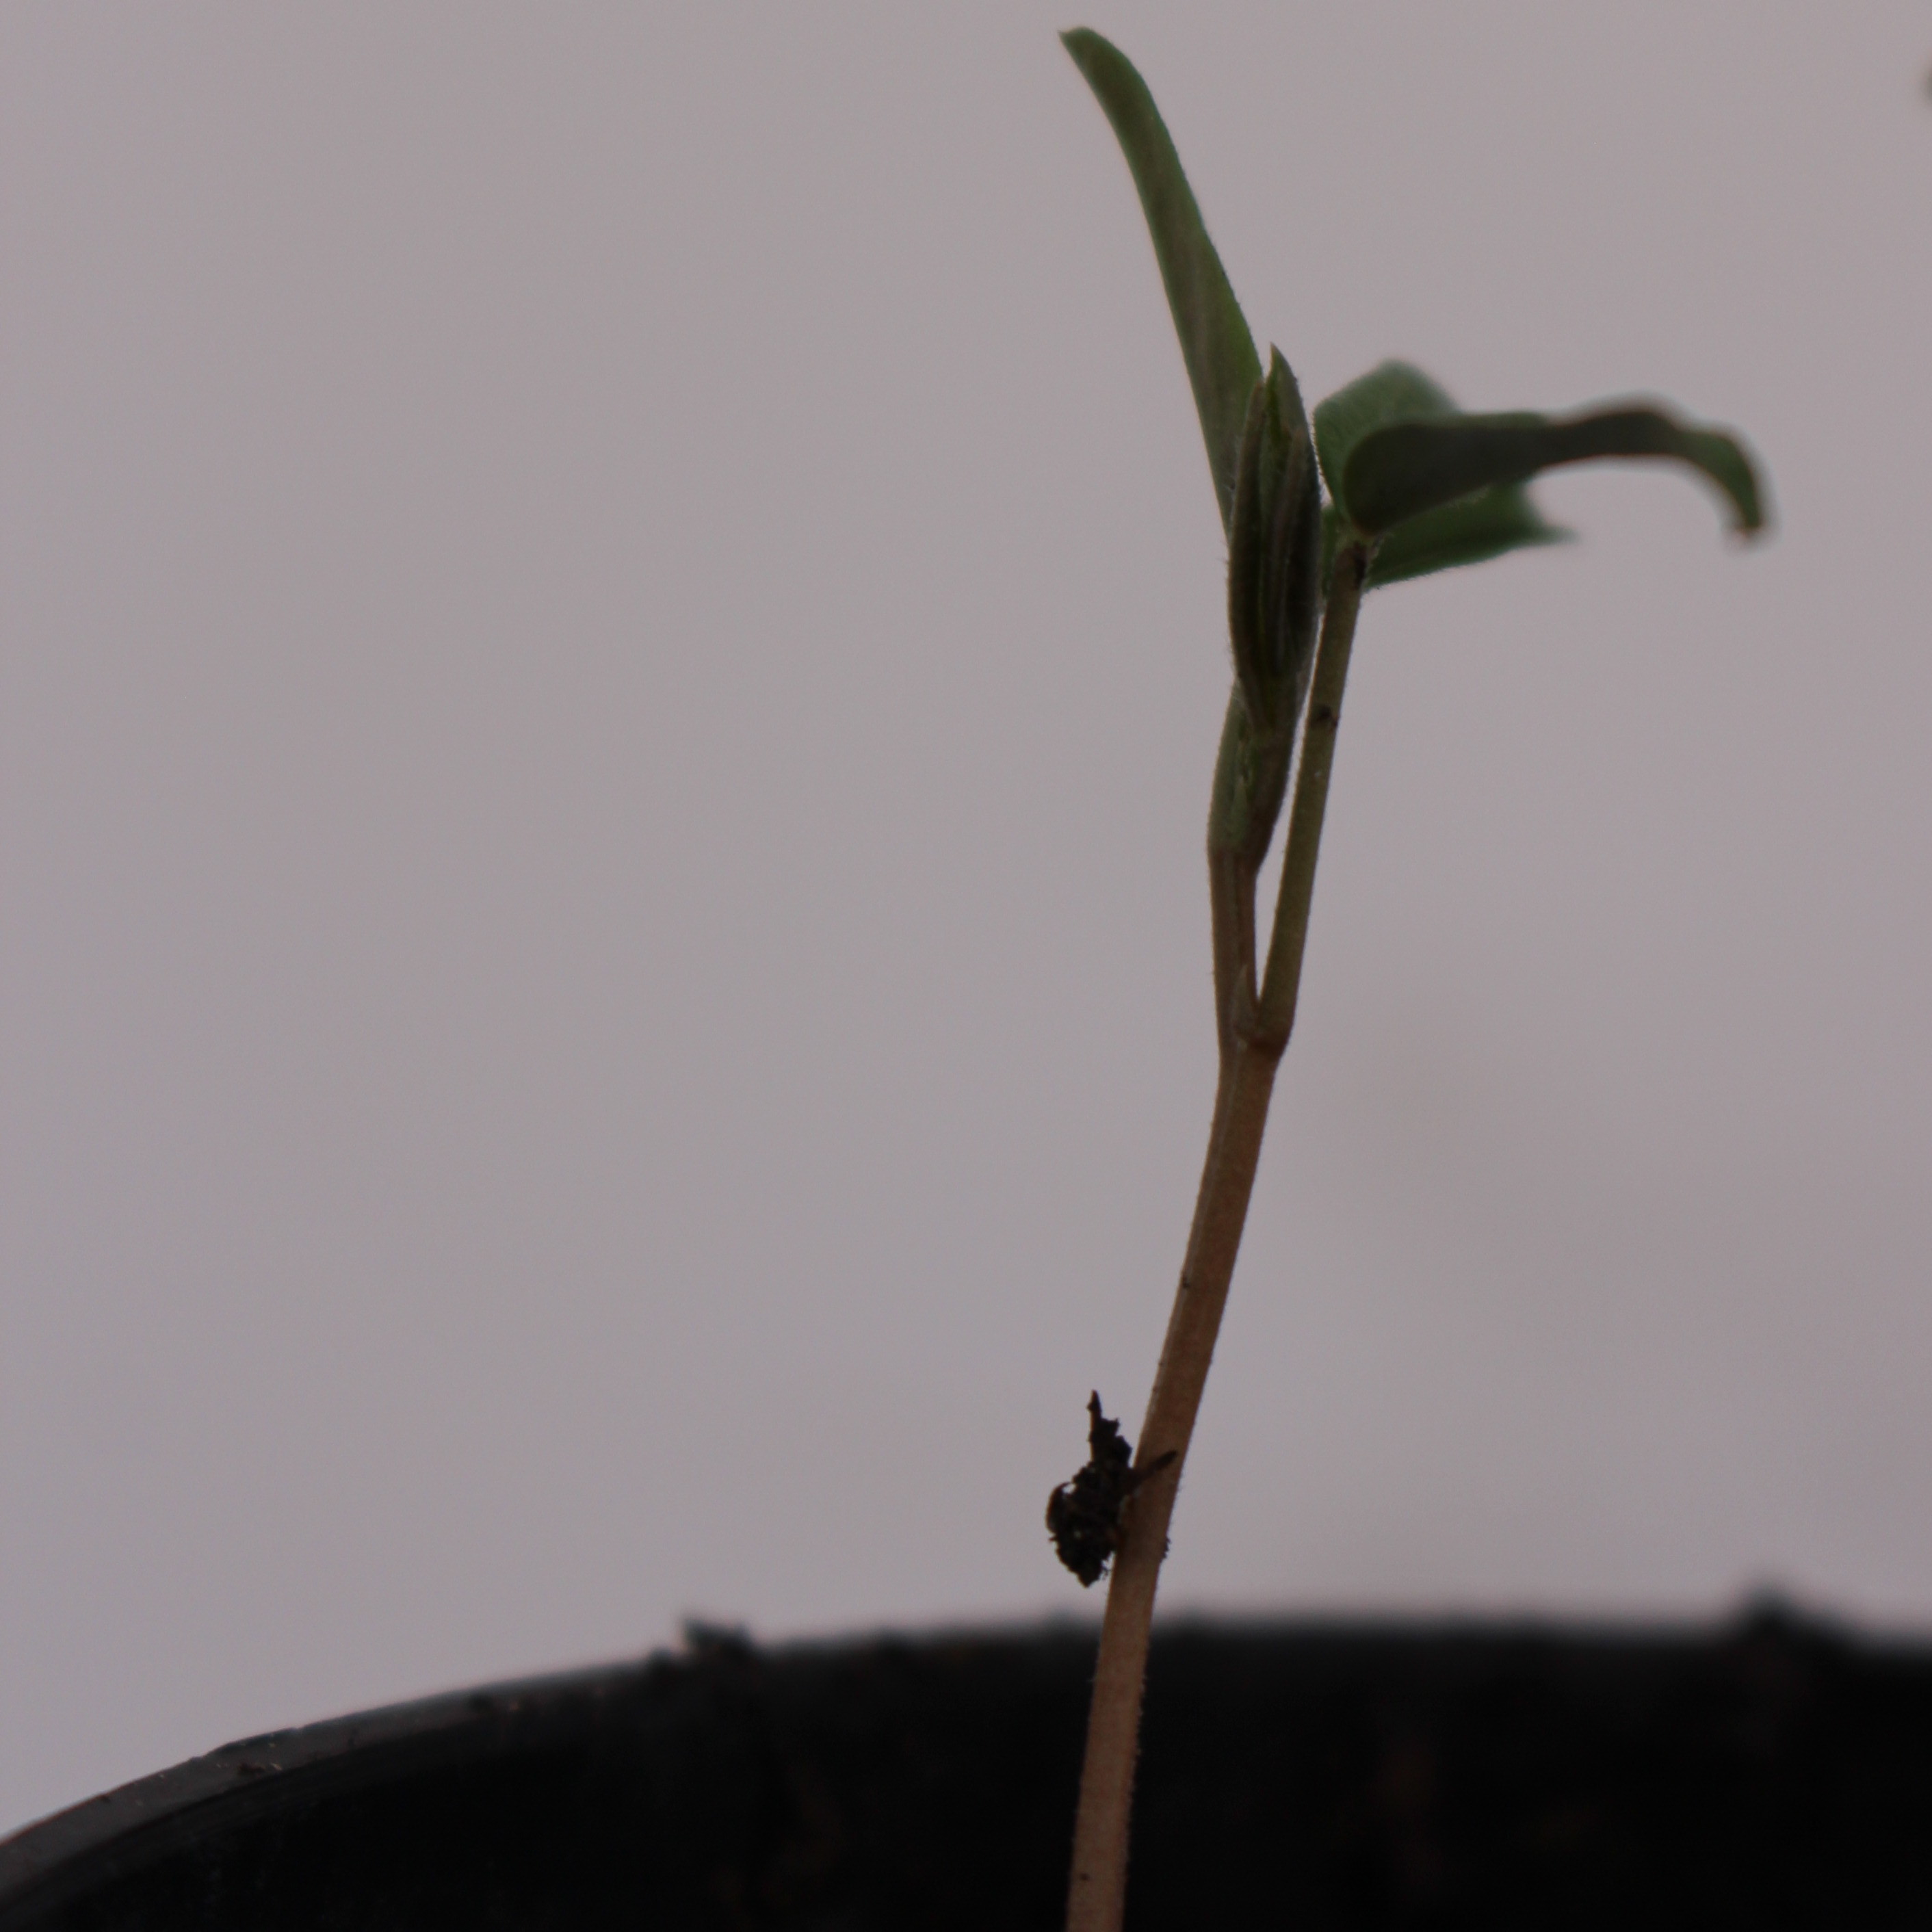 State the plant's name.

Vicia sativa
